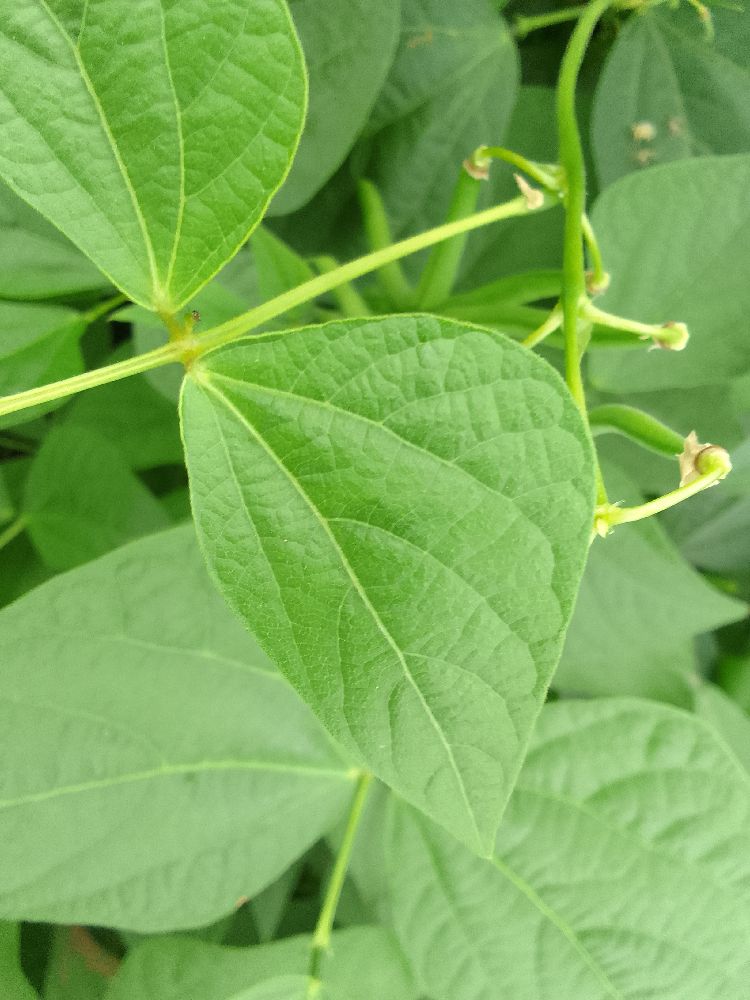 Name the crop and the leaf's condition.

common bean, healthy
